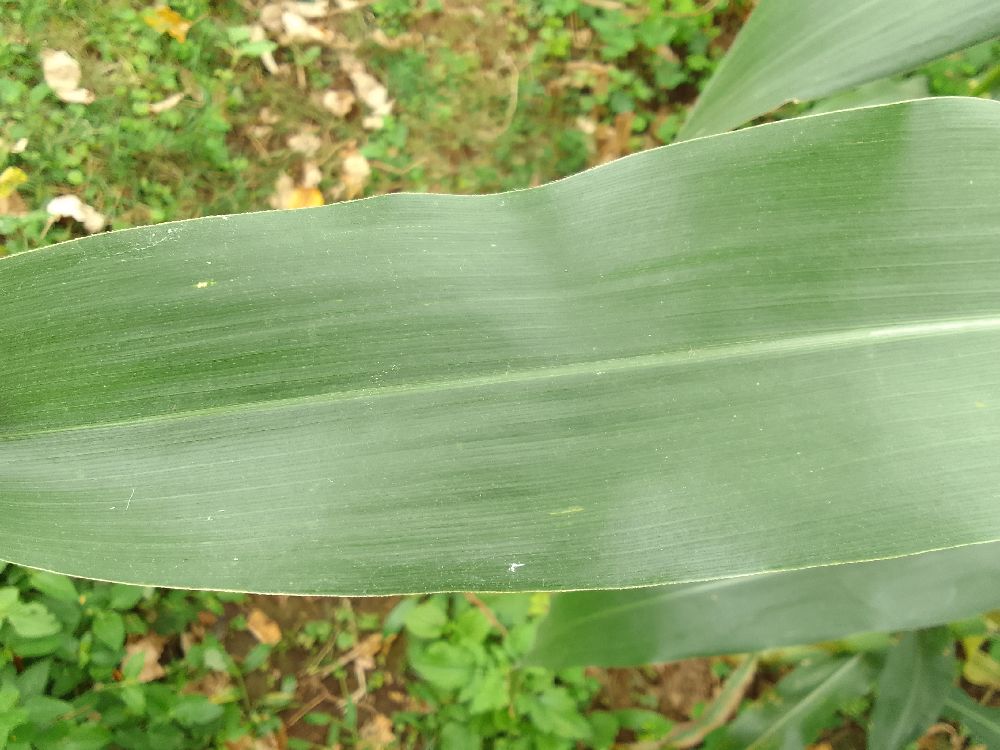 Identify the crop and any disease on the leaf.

maize, healthy
